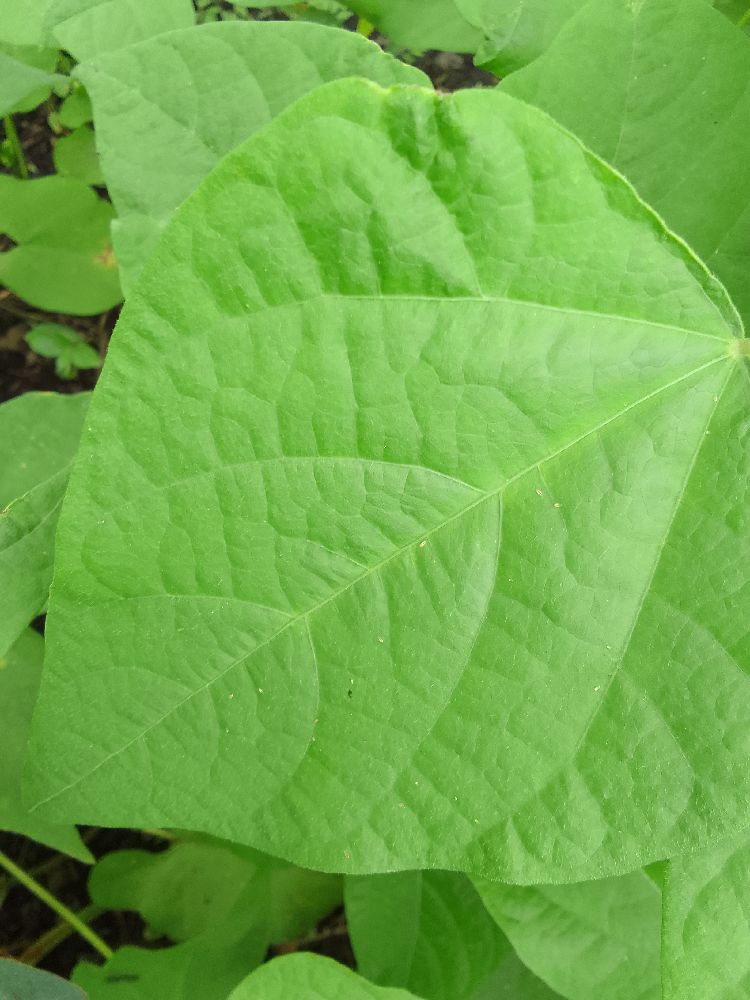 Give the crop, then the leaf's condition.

common bean, healthy
